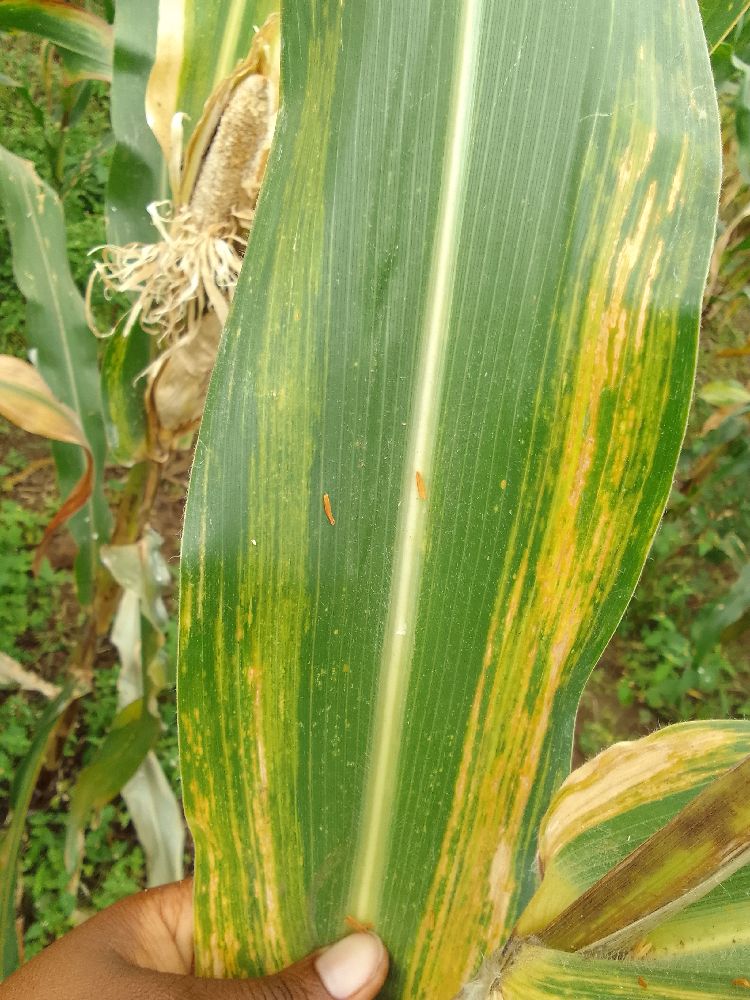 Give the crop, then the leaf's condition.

maize, maize lethal necrosis
